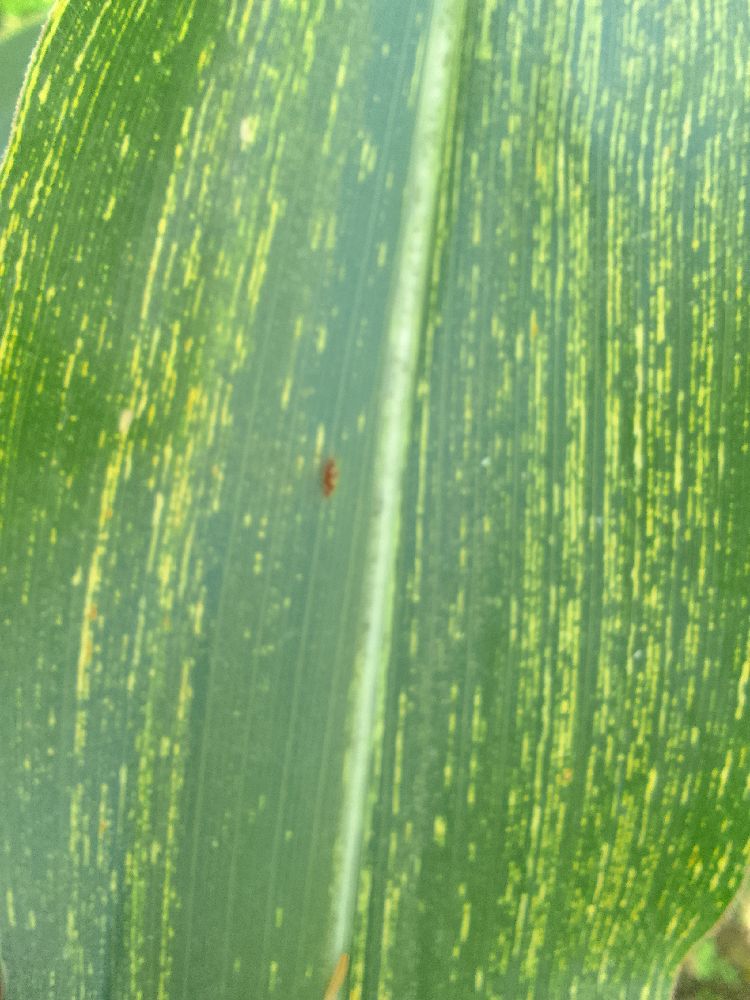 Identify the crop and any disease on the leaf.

maize, maize streak virus
